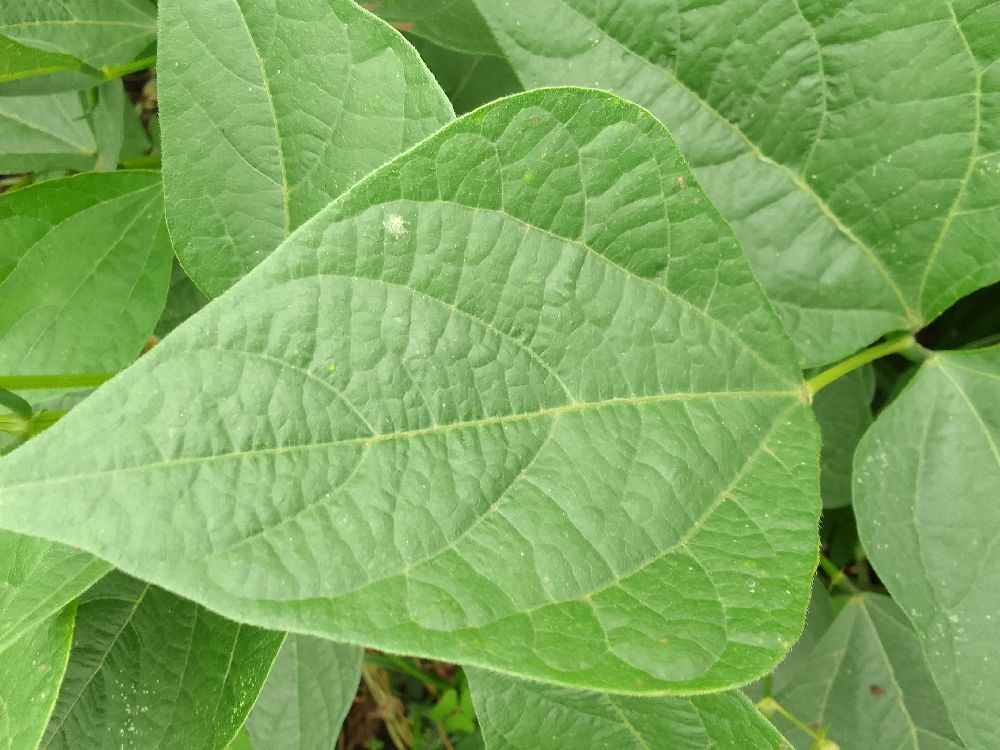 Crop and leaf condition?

common bean, healthy
